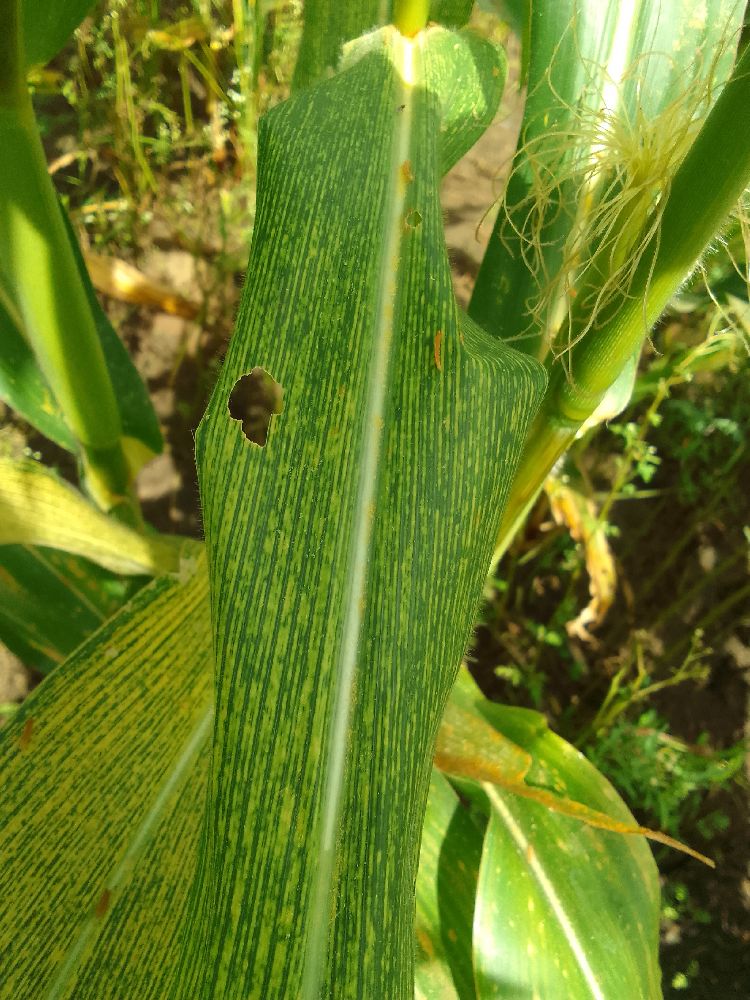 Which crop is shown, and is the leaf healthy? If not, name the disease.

maize, maize streak virus
